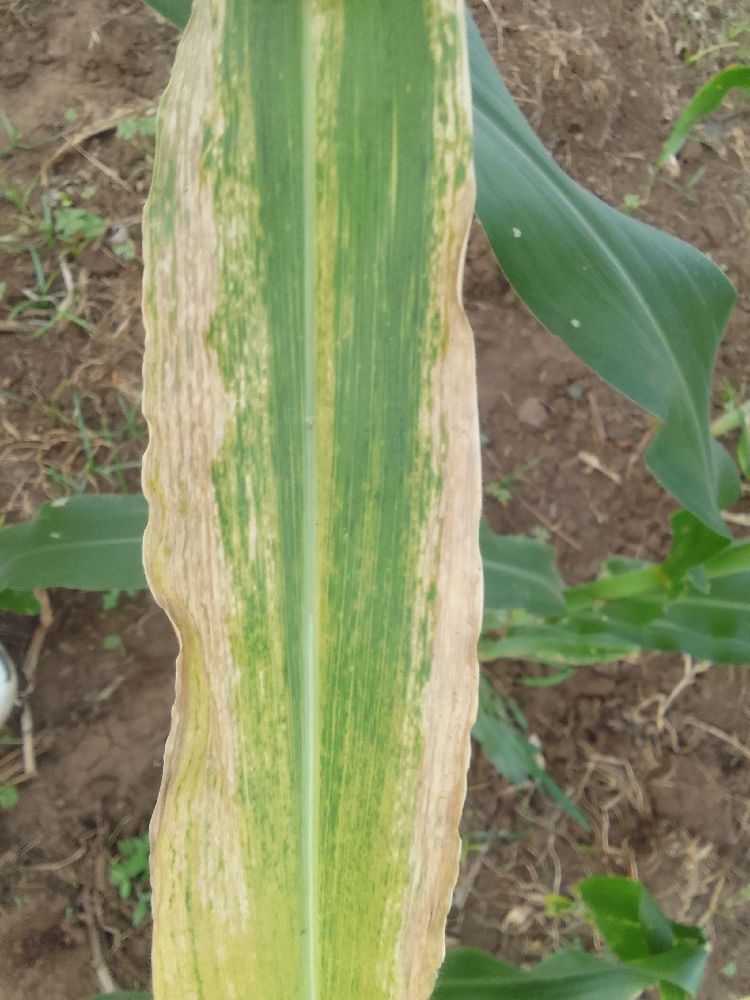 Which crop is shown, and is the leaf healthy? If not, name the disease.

maize, maize lethal necrosis
